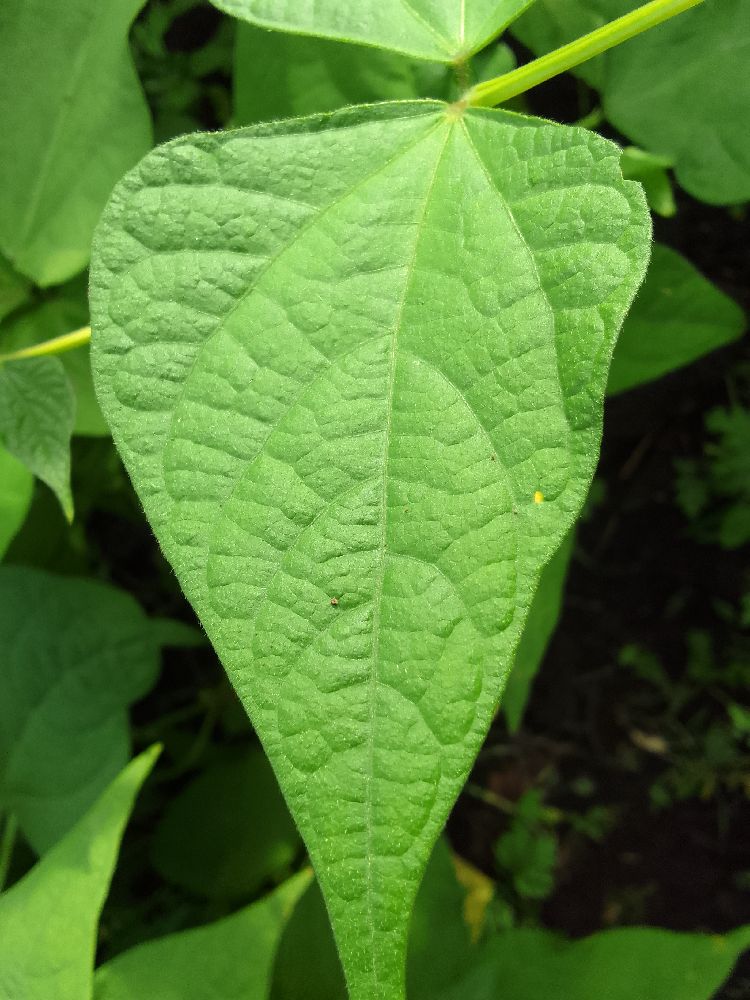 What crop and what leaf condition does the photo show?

common bean, healthy
